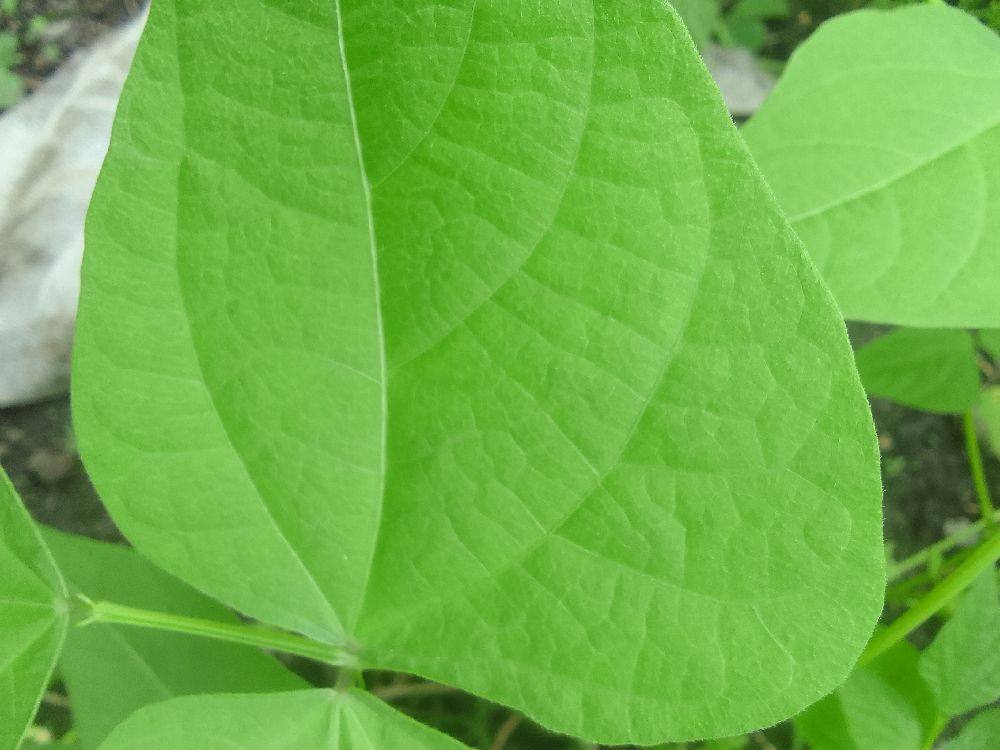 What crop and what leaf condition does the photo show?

common bean, healthy
